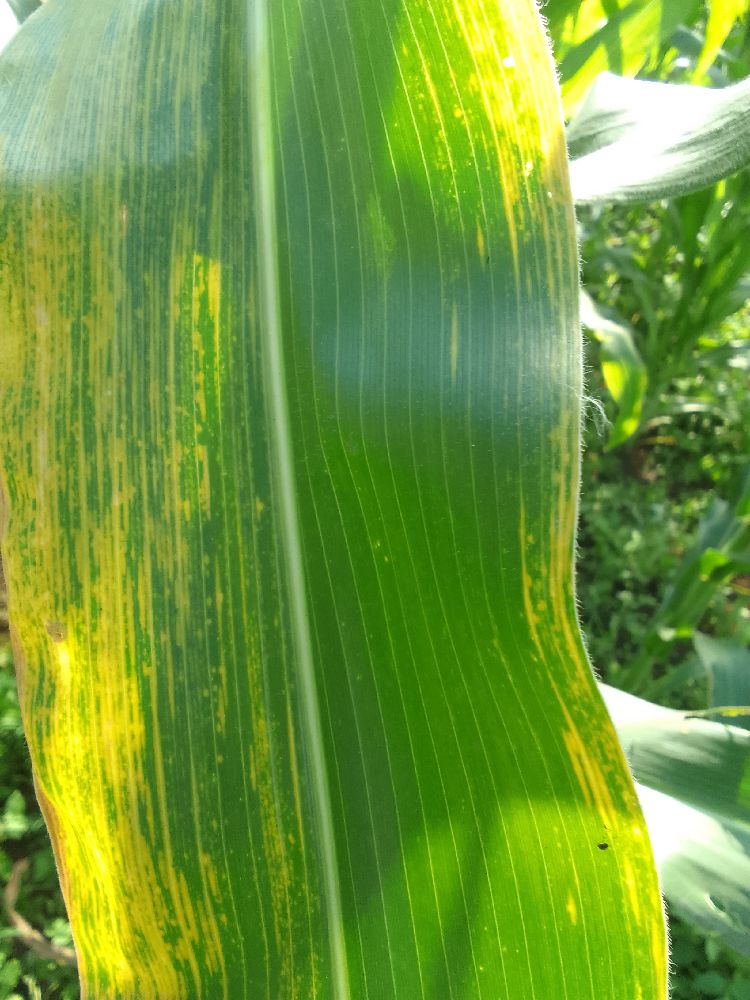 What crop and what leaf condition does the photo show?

maize, maize lethal necrosis
